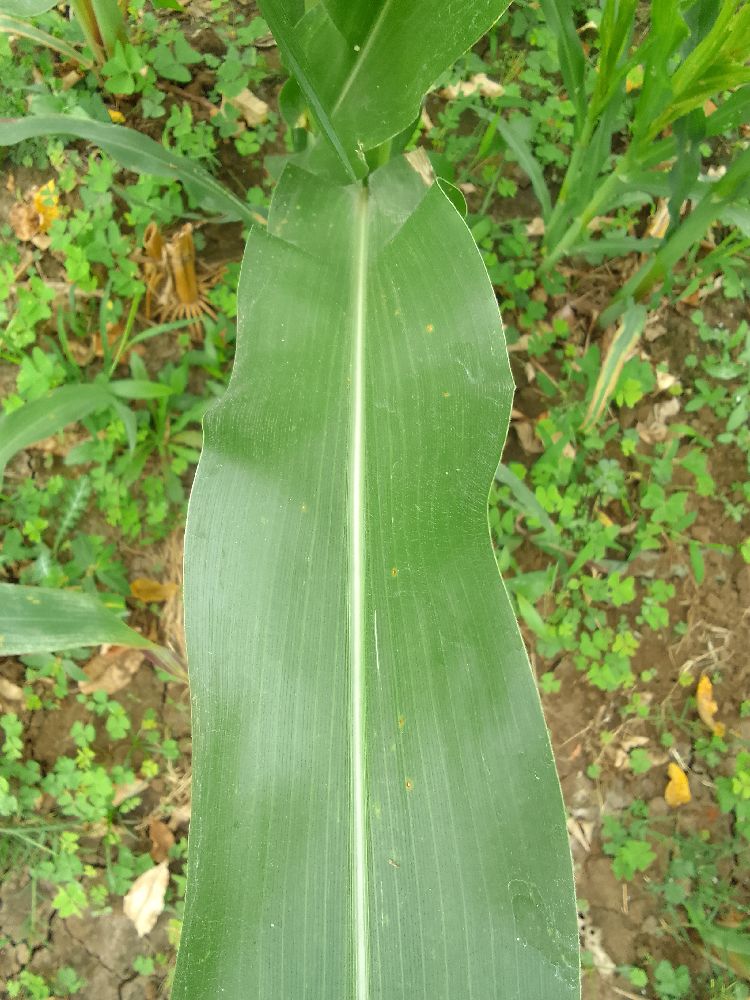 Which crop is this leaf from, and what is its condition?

maize, healthy
